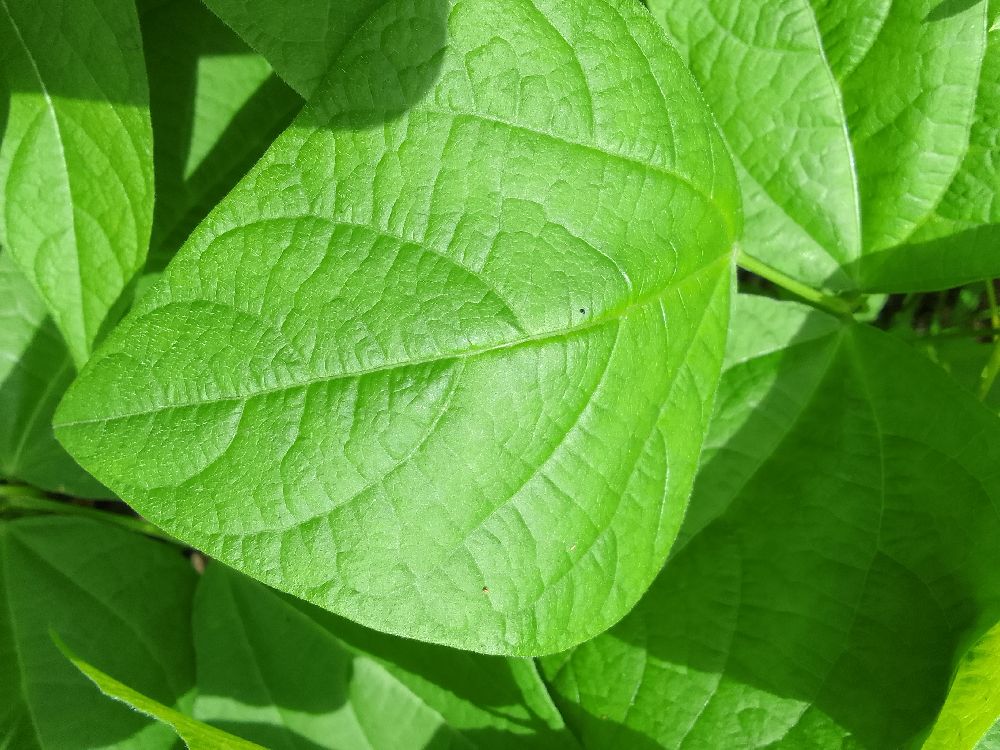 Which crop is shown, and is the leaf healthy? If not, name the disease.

common bean, healthy
